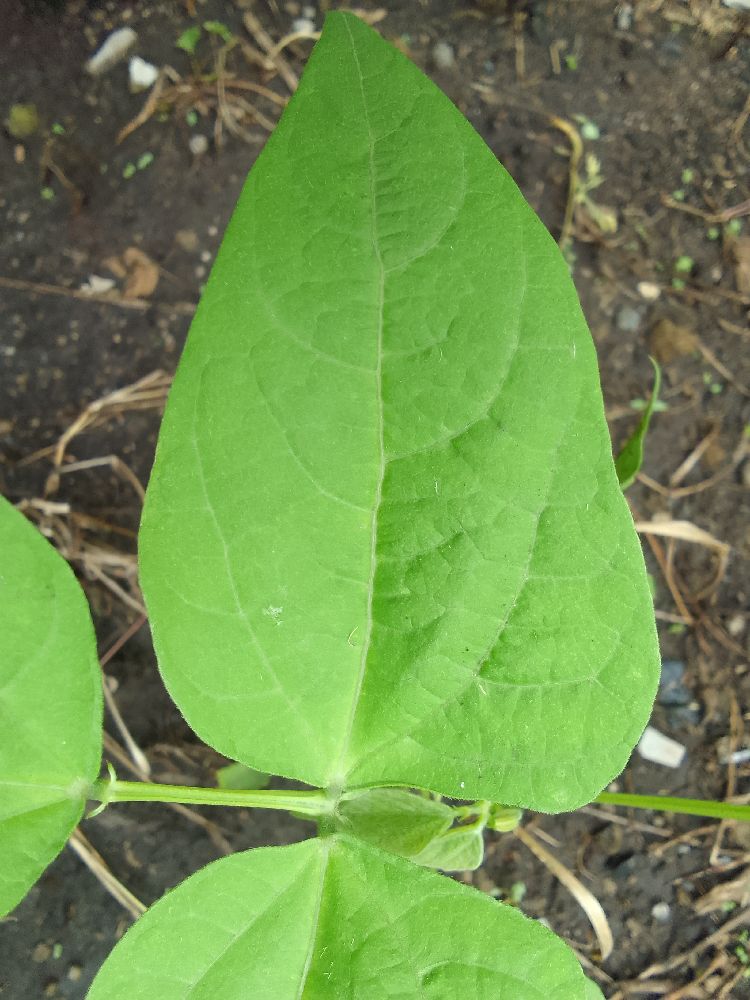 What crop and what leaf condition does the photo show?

common bean, healthy
